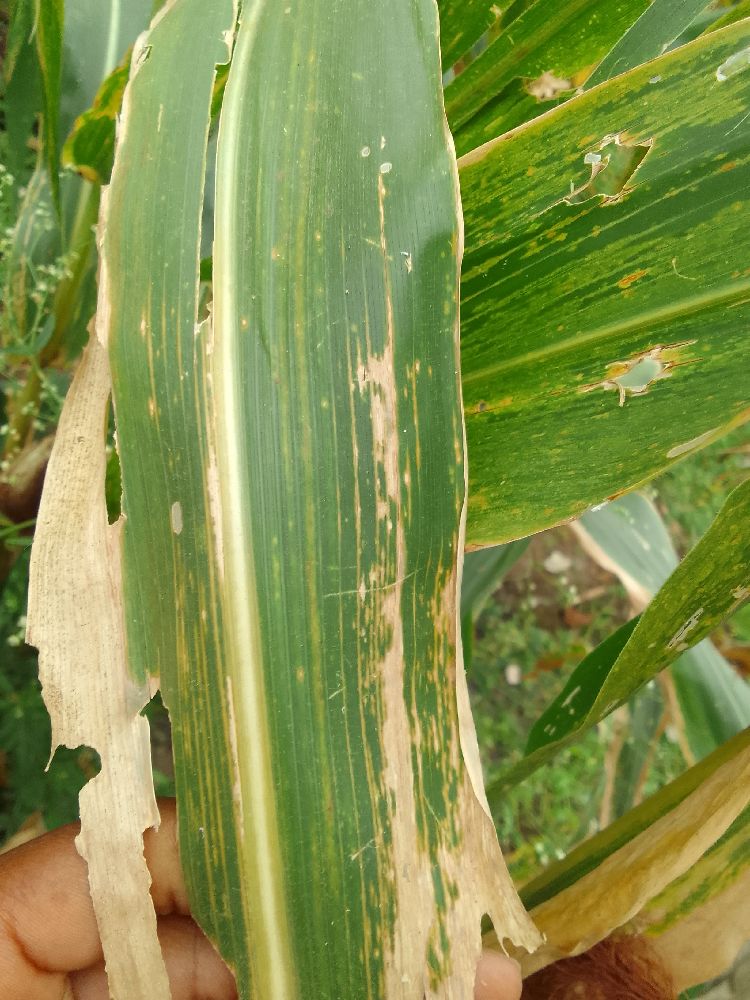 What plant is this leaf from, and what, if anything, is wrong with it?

maize, maize lethal necrosis
